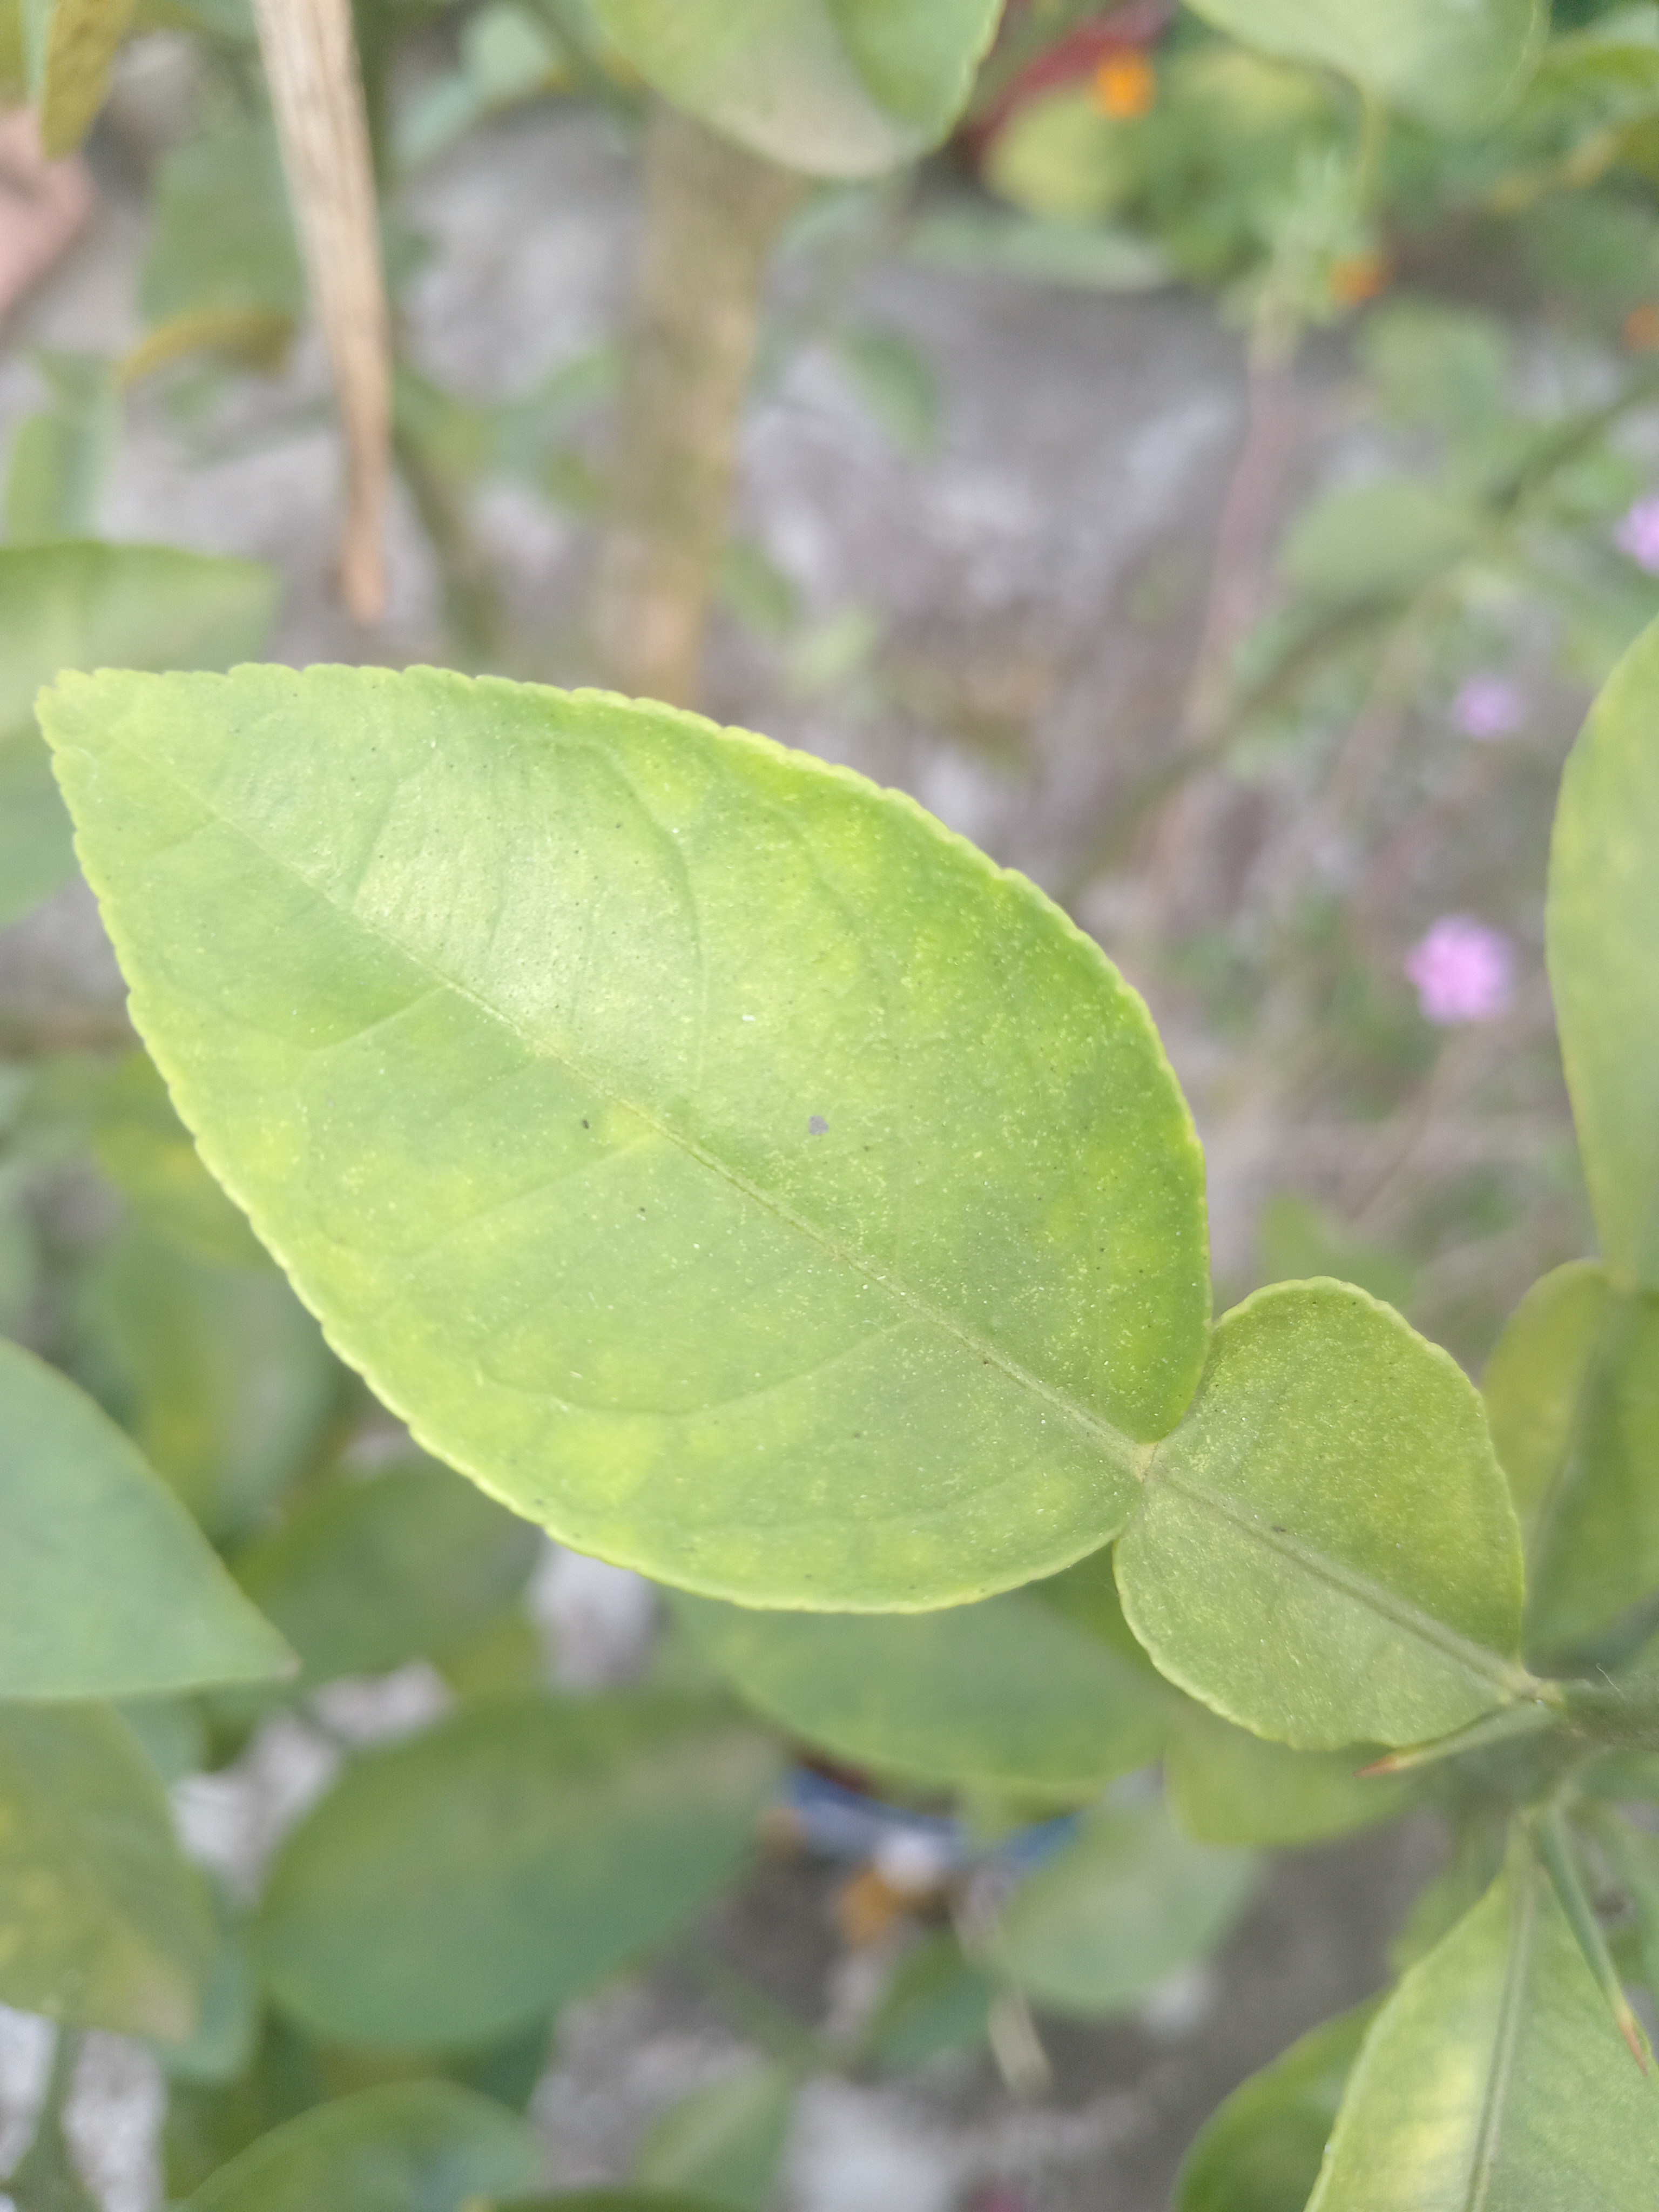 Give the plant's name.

lemon
